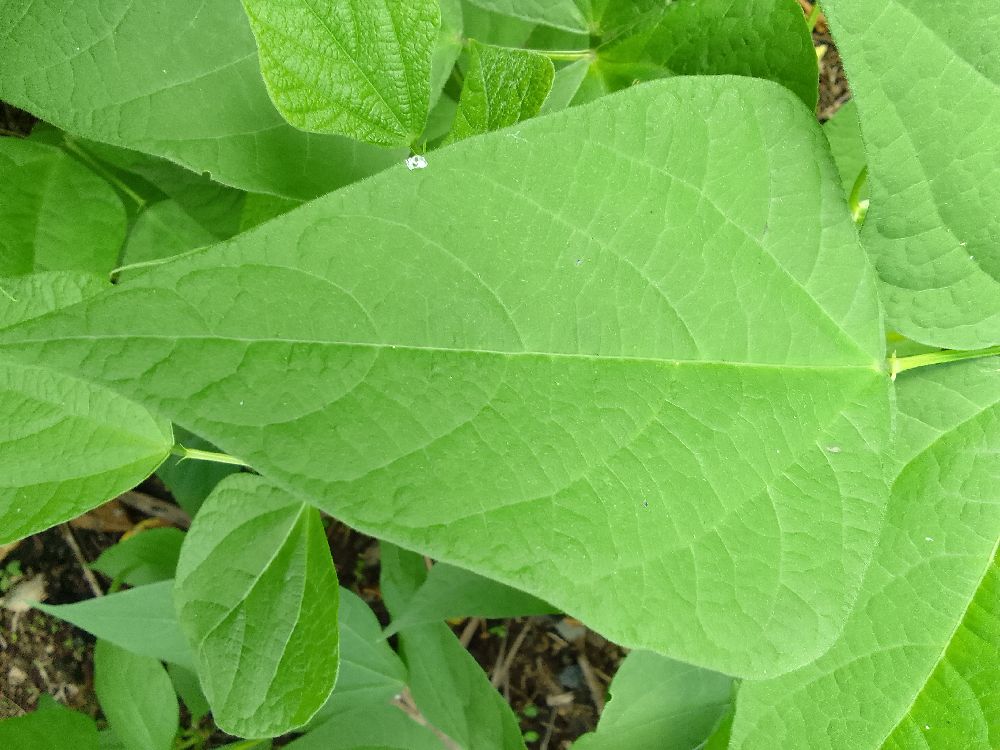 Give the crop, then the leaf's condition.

common bean, healthy
